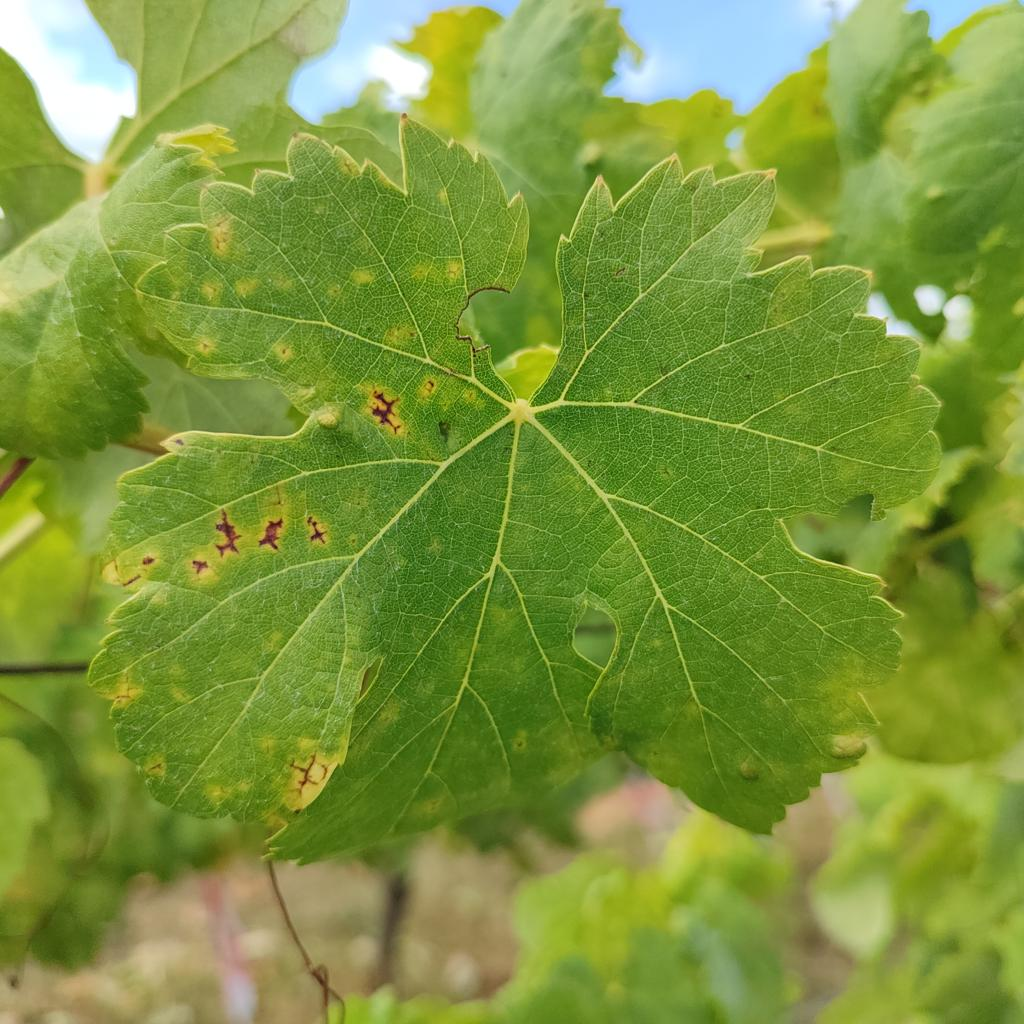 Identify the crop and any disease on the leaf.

grapevine, esca complex
